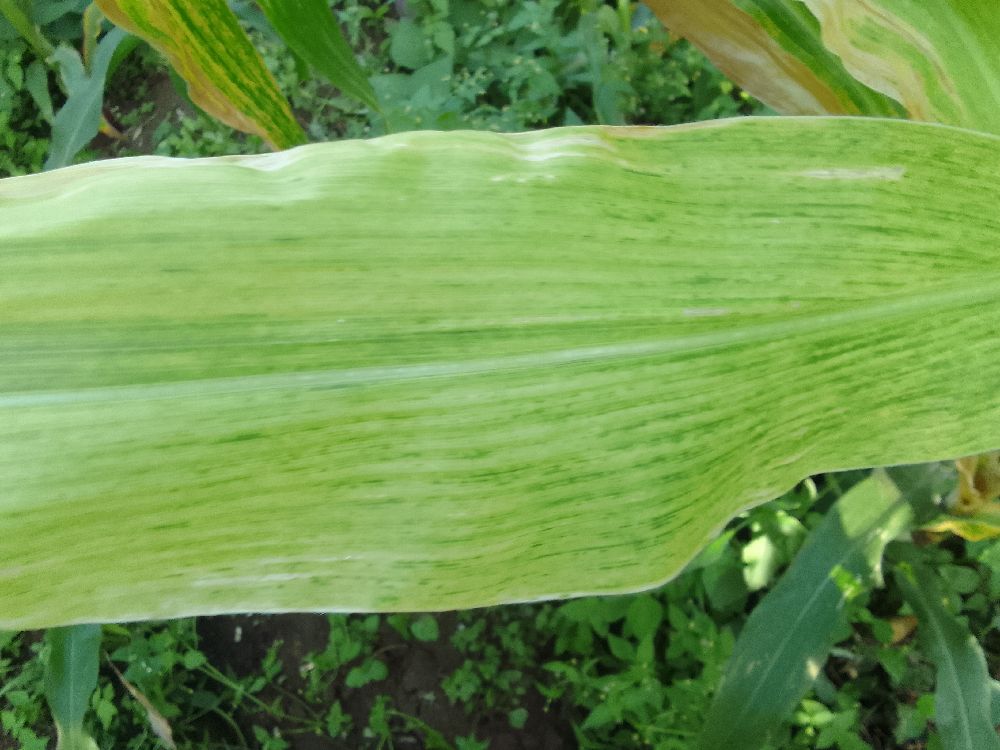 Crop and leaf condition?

maize, maize lethal necrosis
